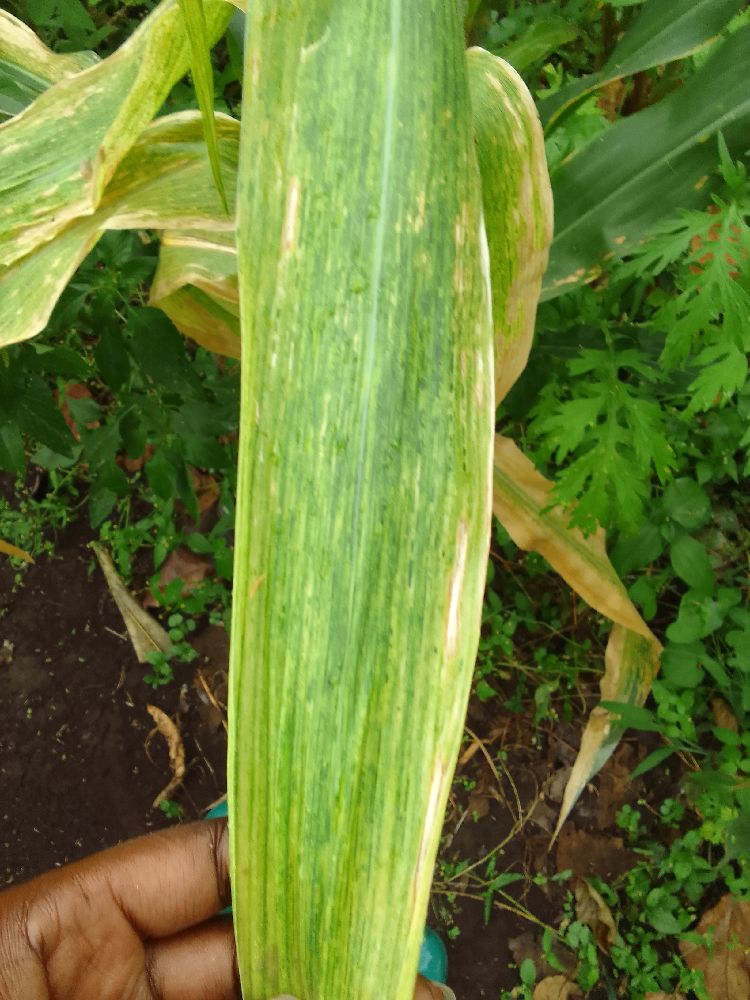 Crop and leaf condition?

maize, maize lethal necrosis
